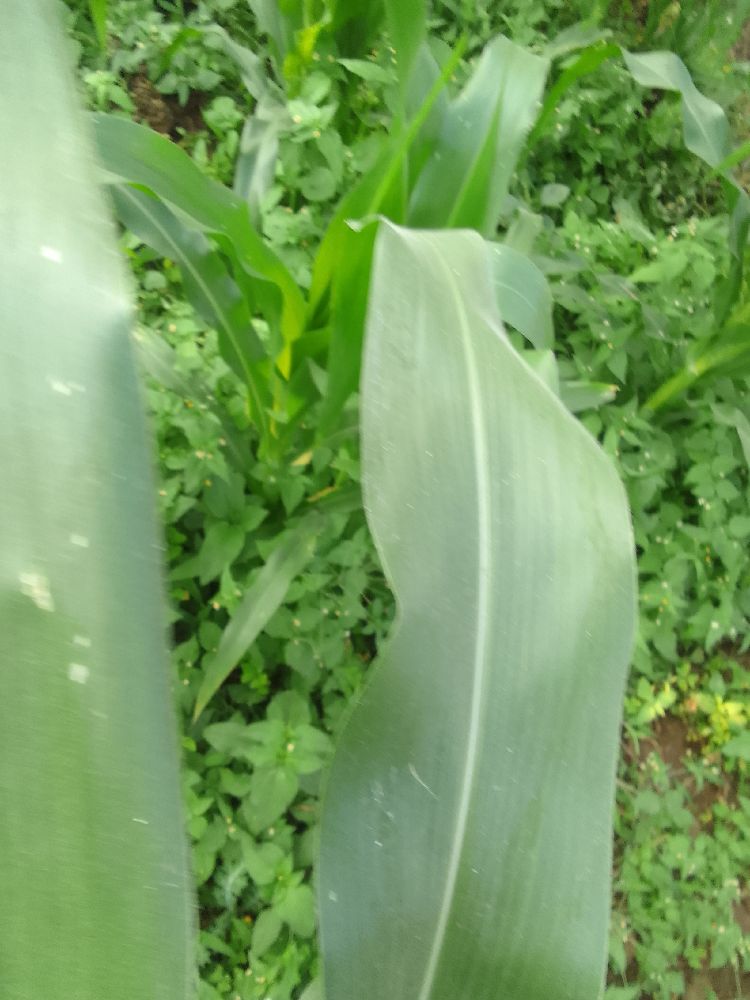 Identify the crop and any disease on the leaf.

maize, healthy
